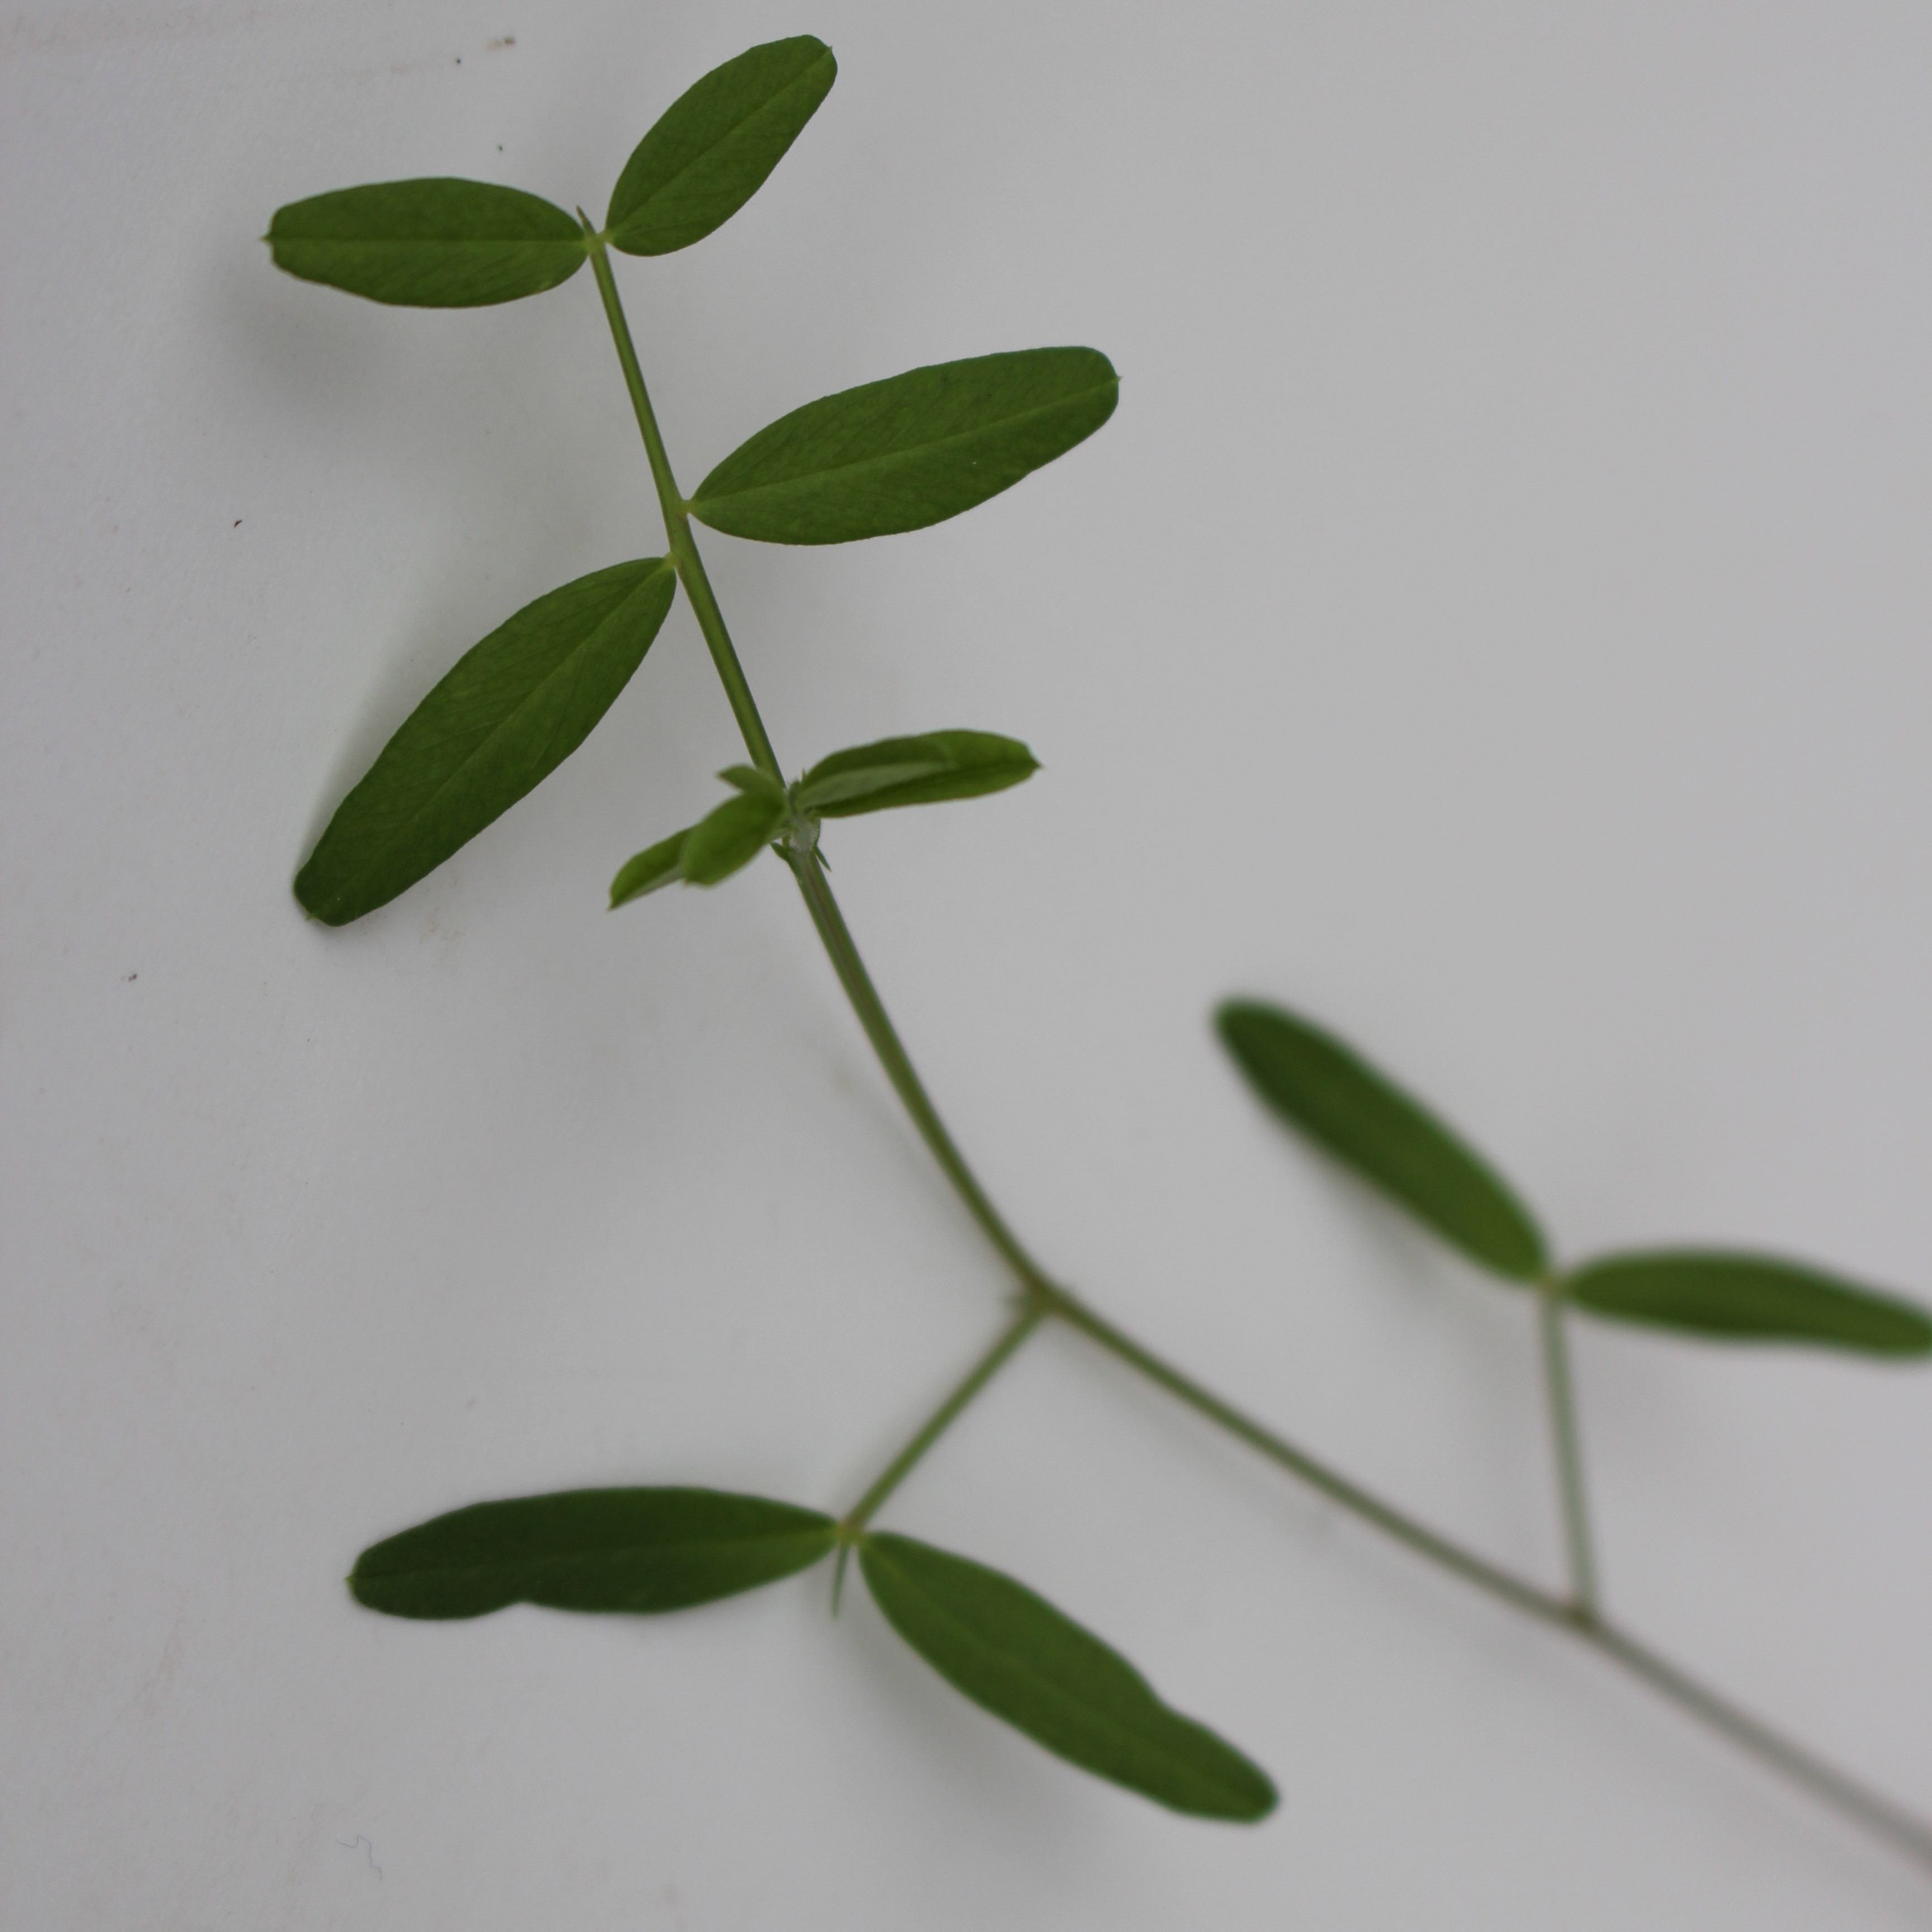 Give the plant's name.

Vicia sativa
